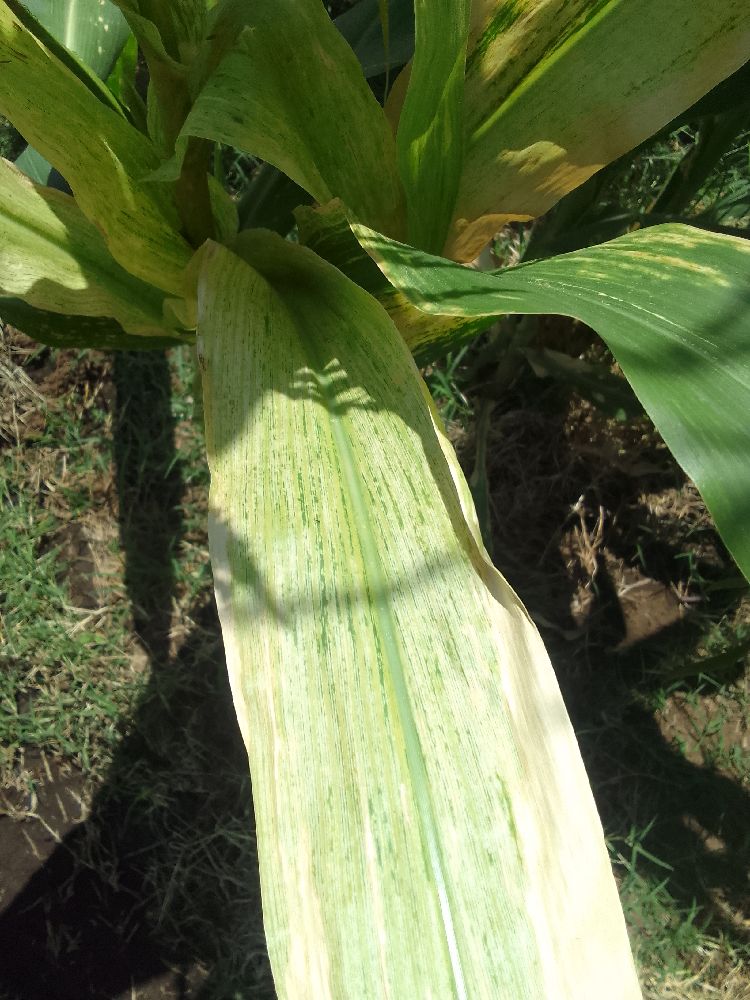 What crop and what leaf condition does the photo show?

maize, maize lethal necrosis
